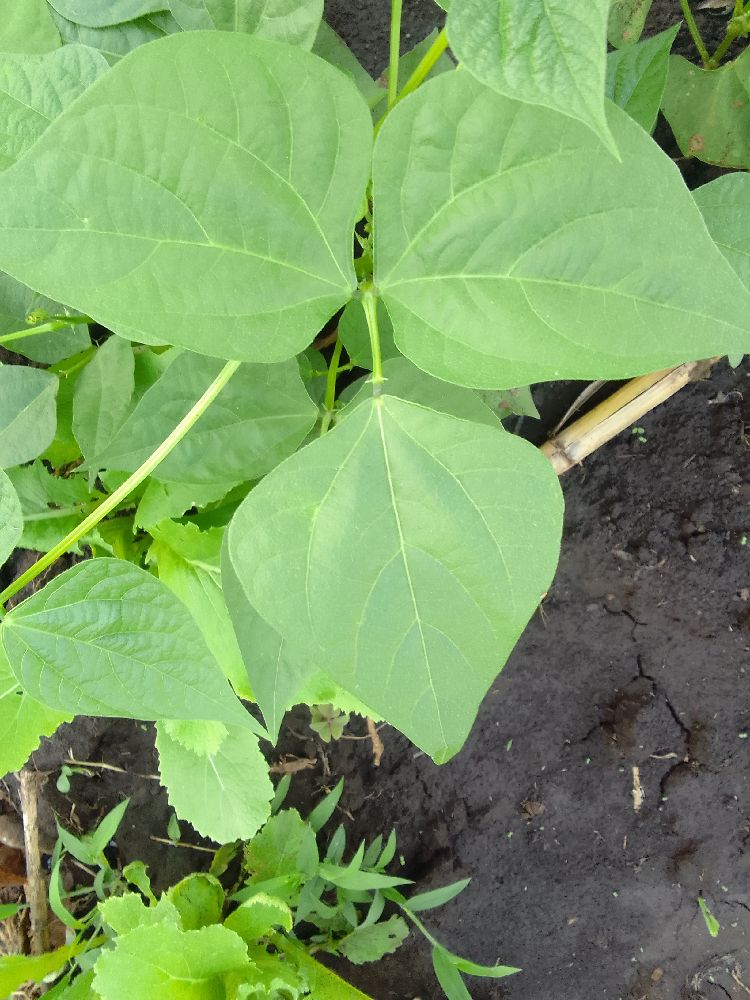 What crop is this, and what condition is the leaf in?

common bean, healthy
